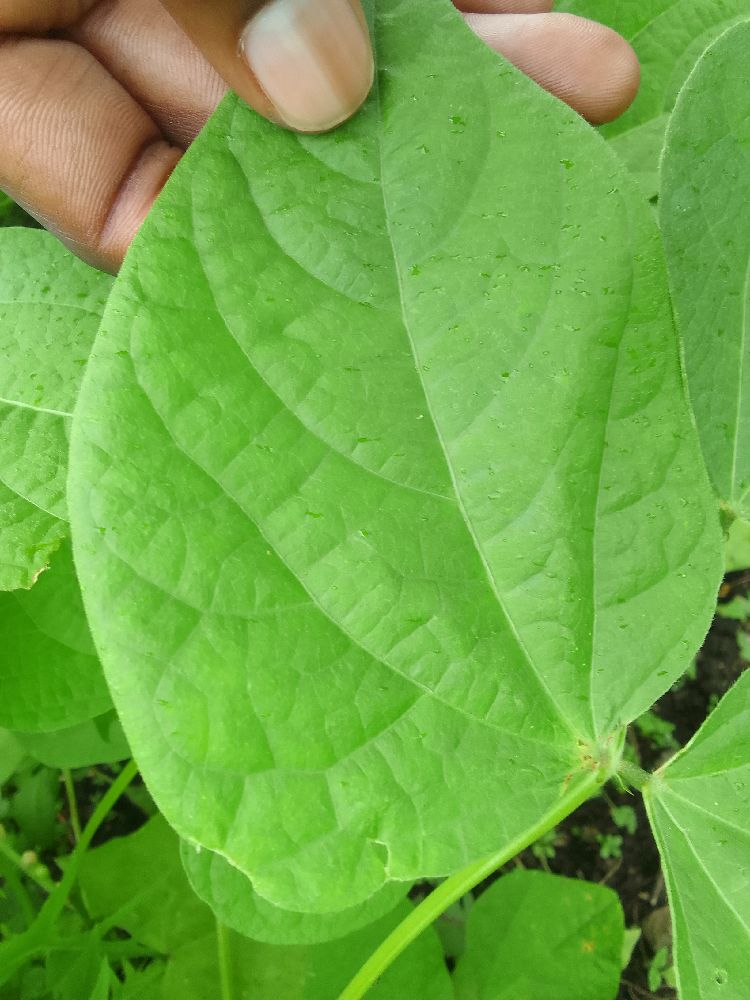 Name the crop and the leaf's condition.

common bean, healthy
